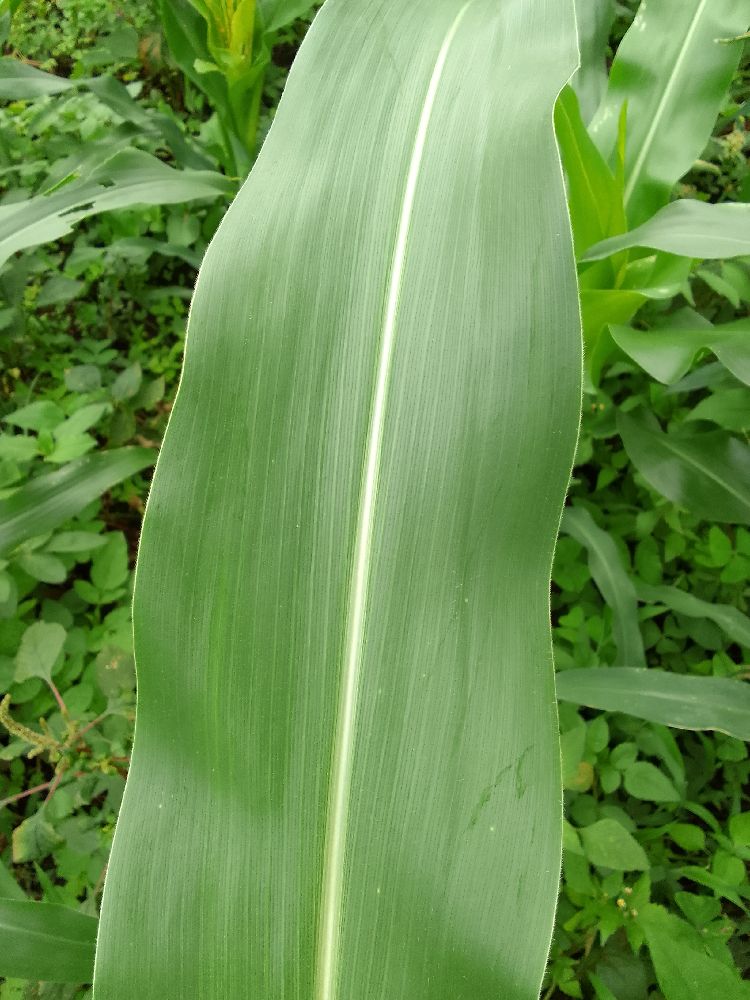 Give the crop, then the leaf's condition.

maize, healthy
